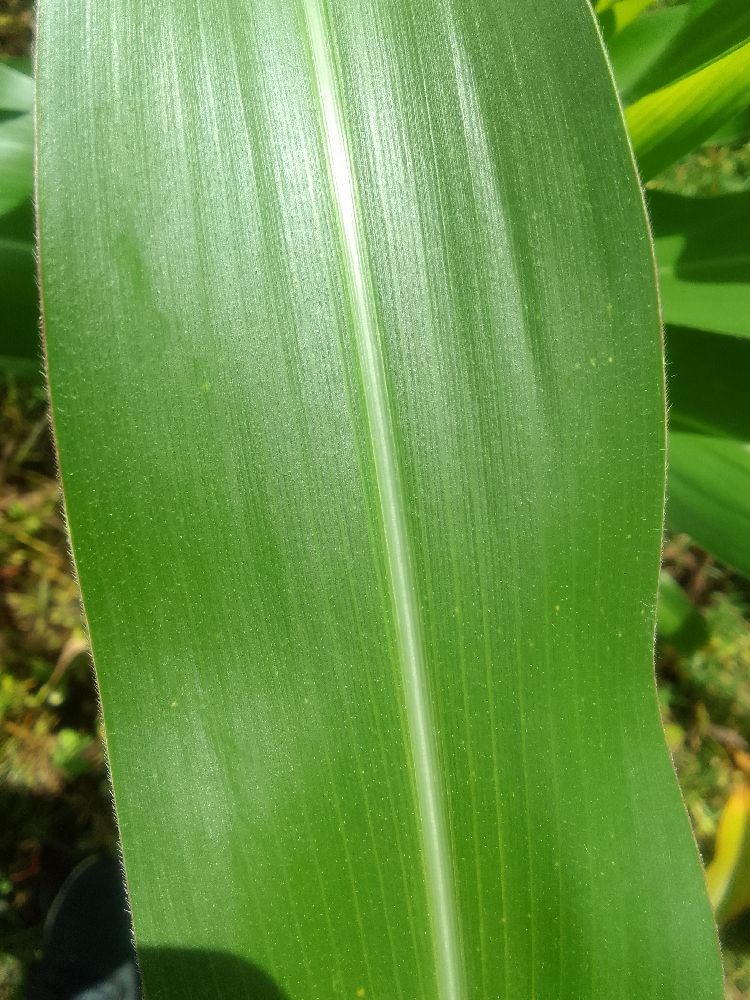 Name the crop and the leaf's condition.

maize, healthy
